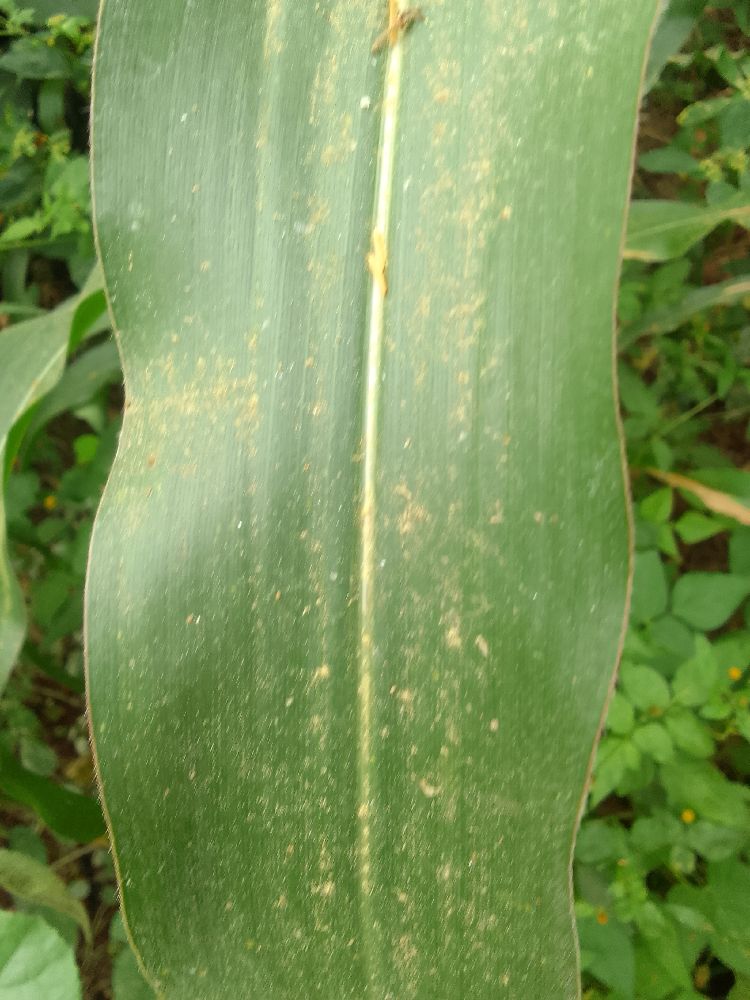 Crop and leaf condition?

maize, healthy
